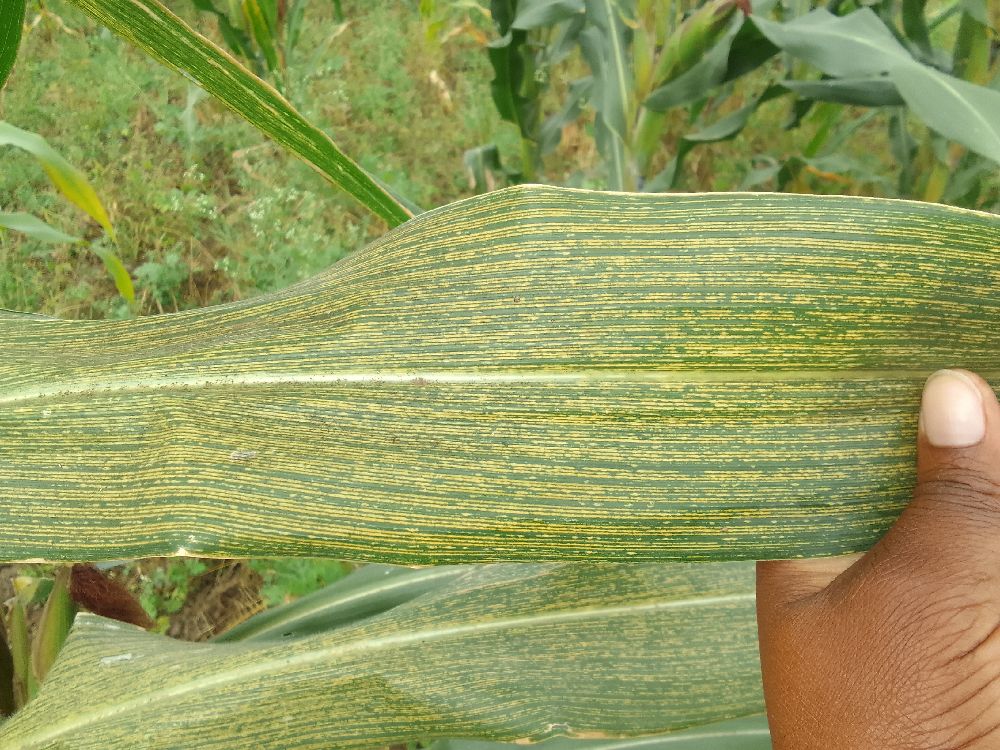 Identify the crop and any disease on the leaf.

maize, maize streak virus
